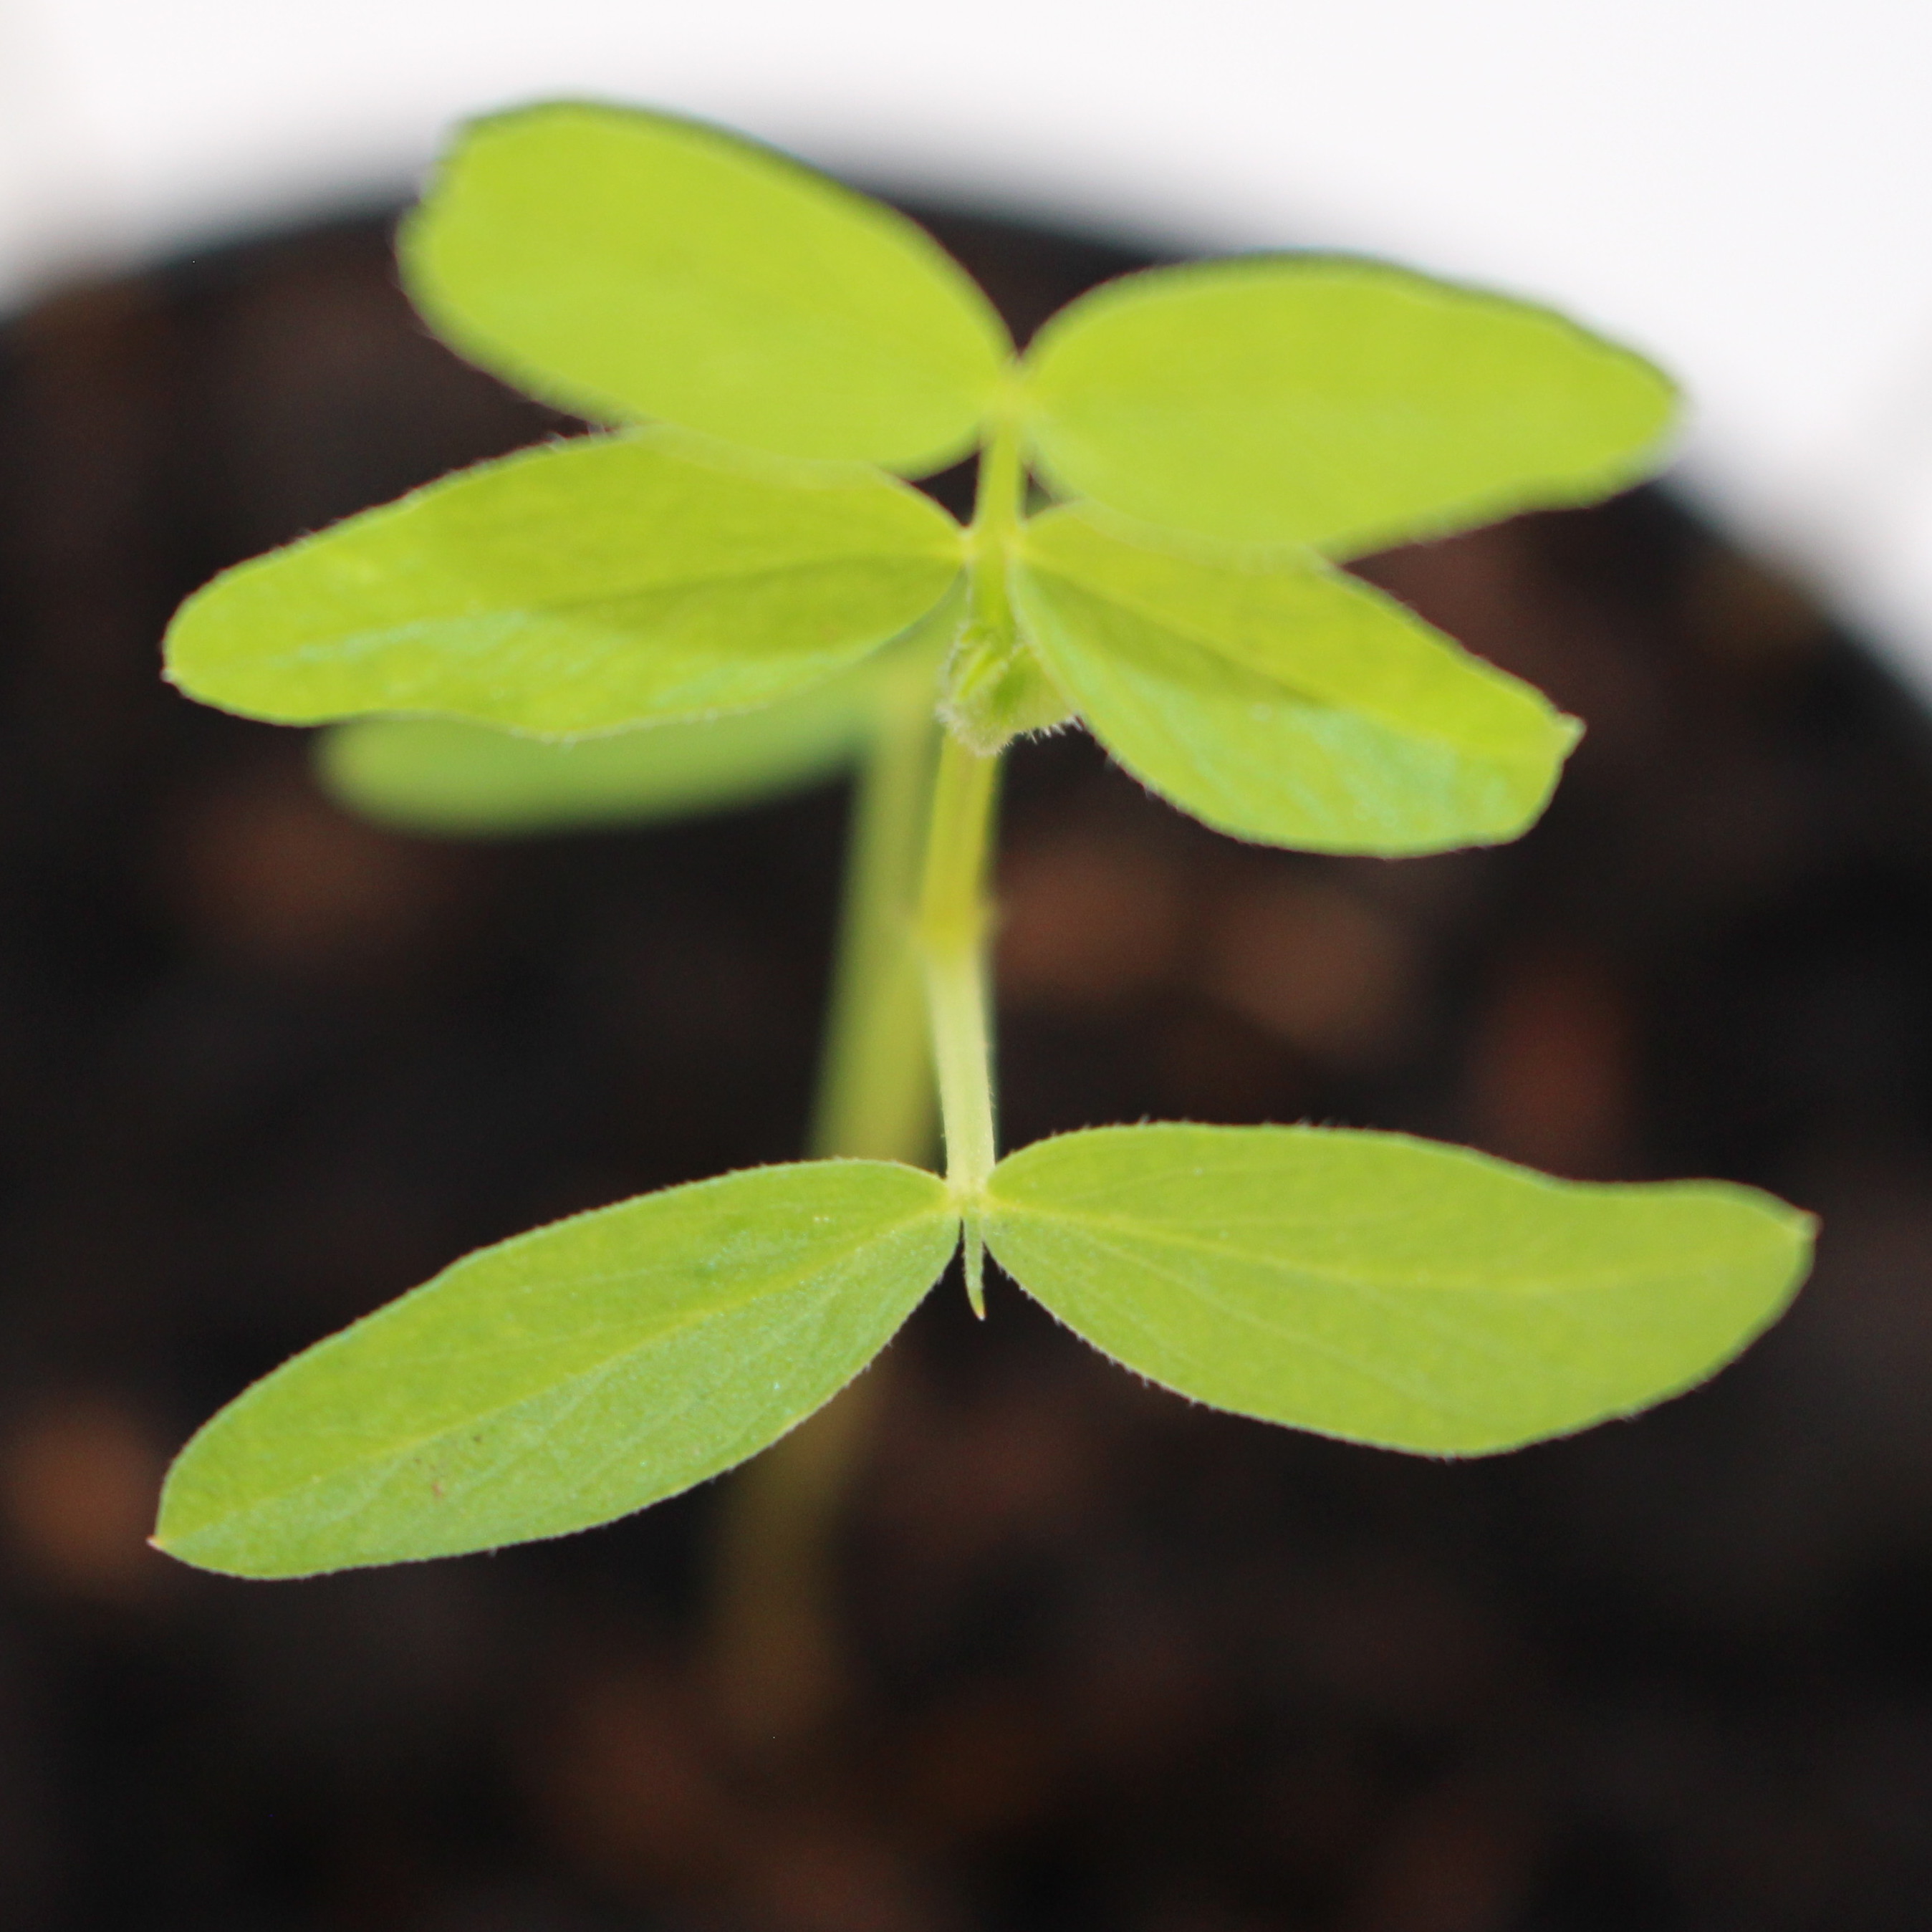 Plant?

Vicia sativa
